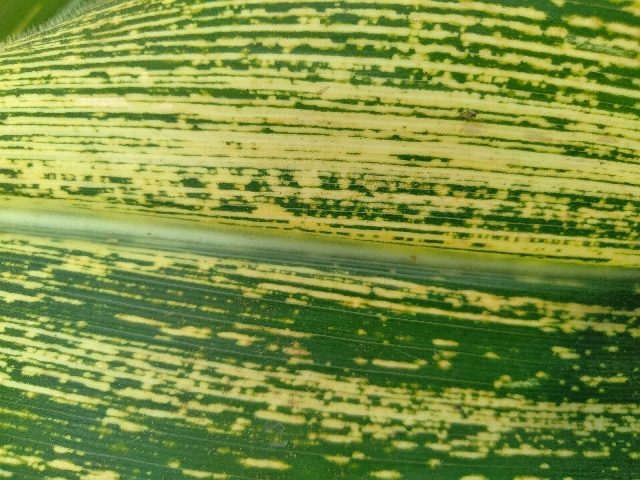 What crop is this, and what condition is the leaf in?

maize, maize streak virus
